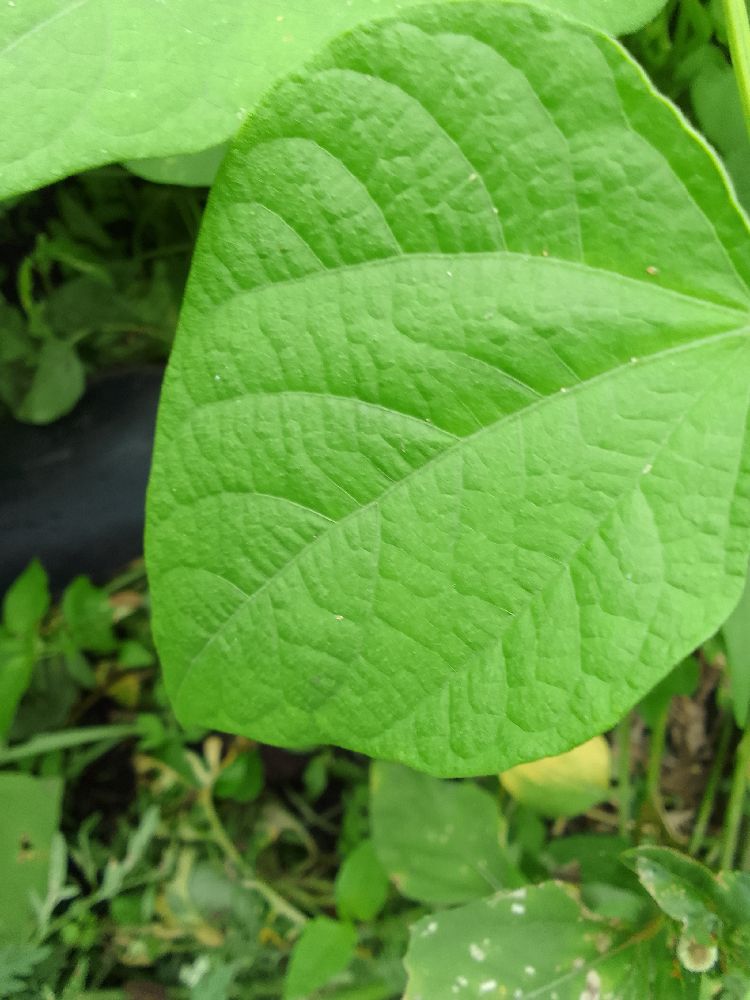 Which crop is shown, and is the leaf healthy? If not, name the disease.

common bean, healthy
